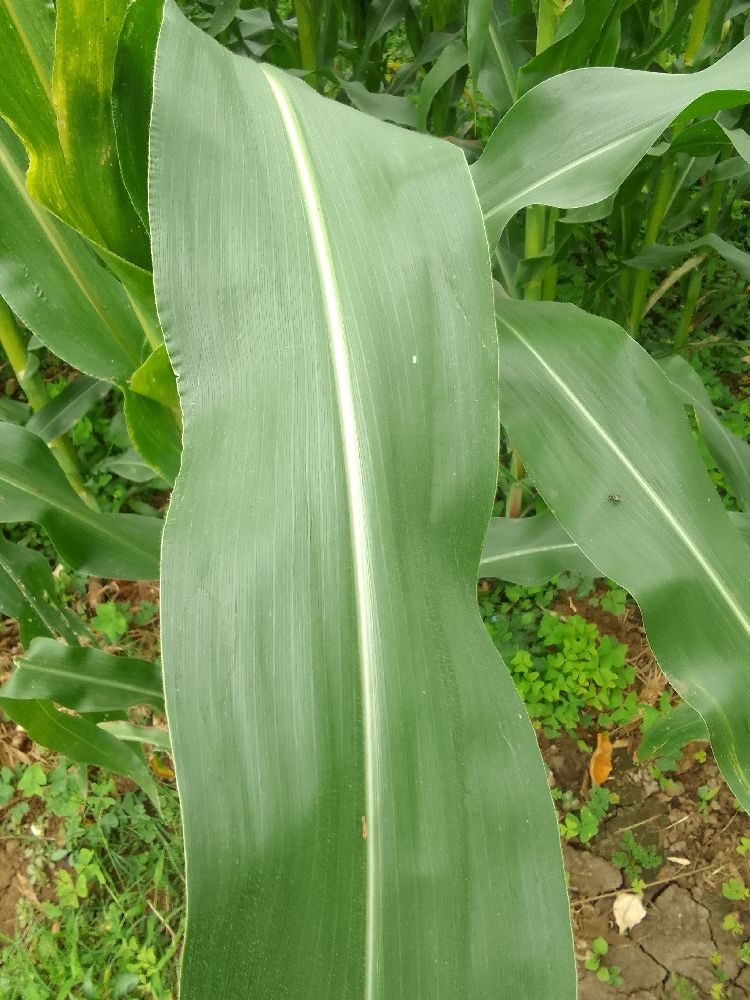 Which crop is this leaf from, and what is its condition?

maize, healthy
